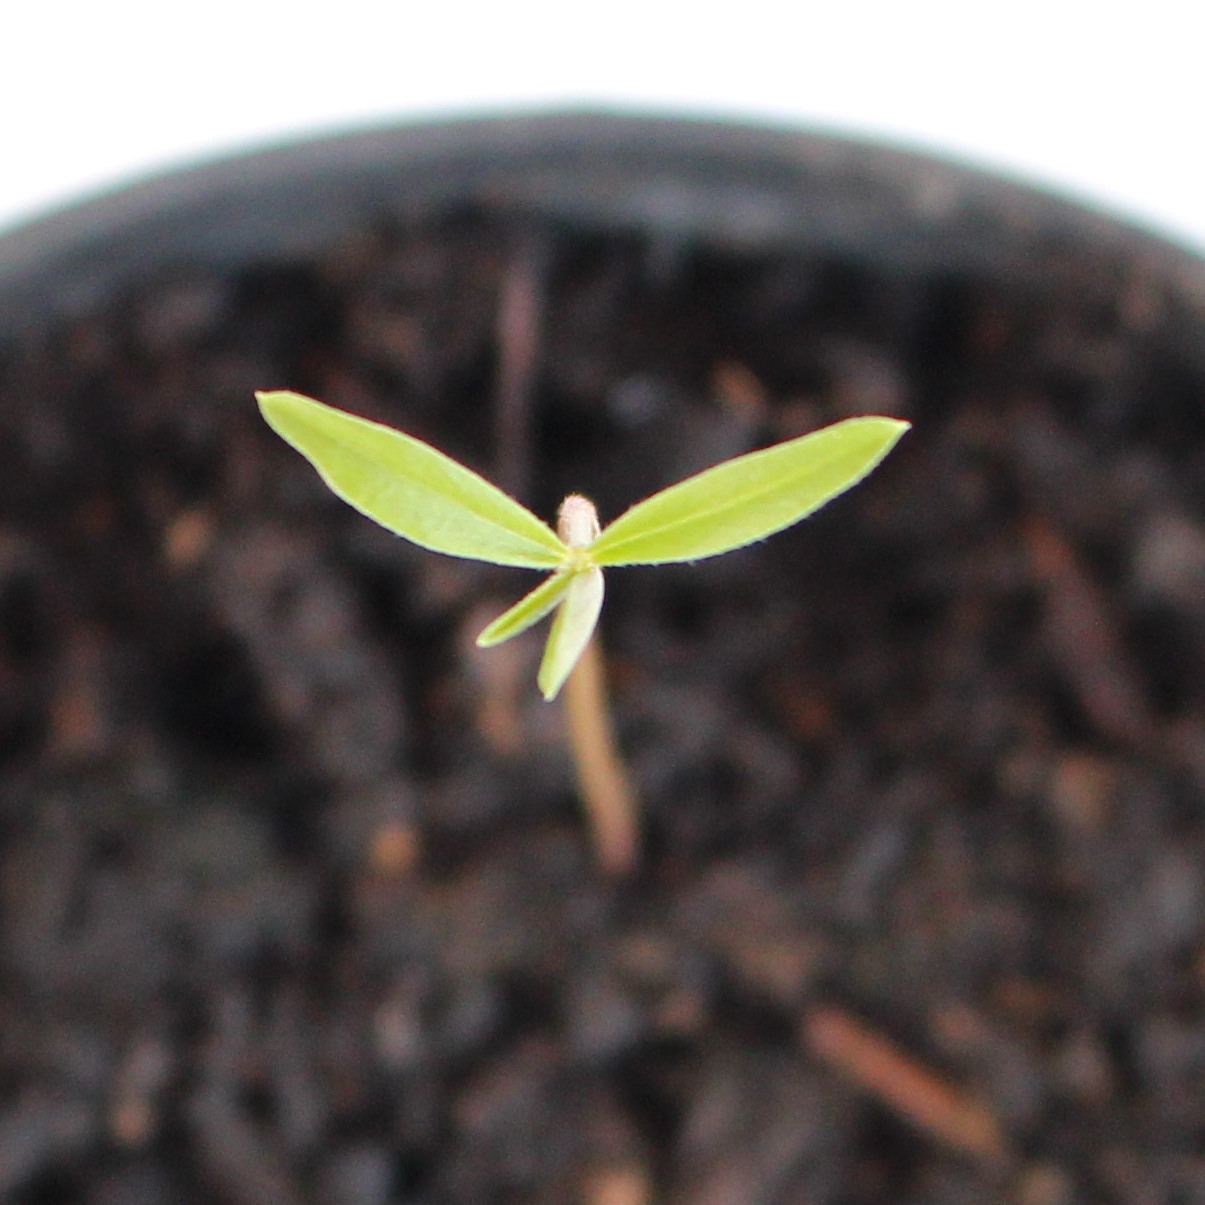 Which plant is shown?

Vicia sativa
